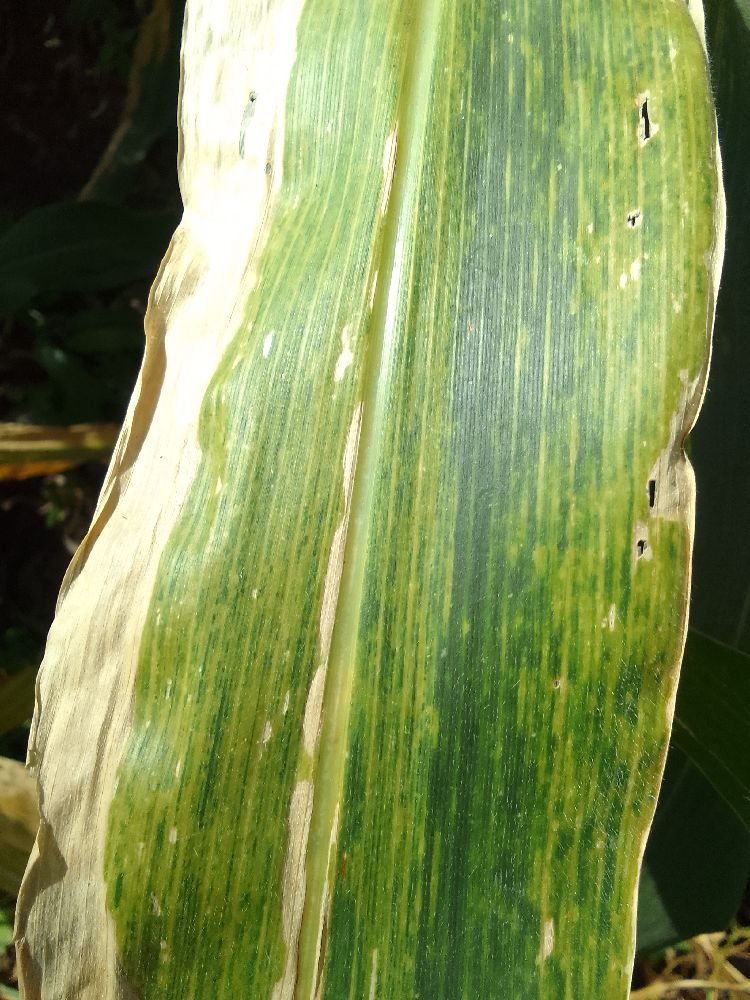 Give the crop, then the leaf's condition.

maize, maize lethal necrosis
